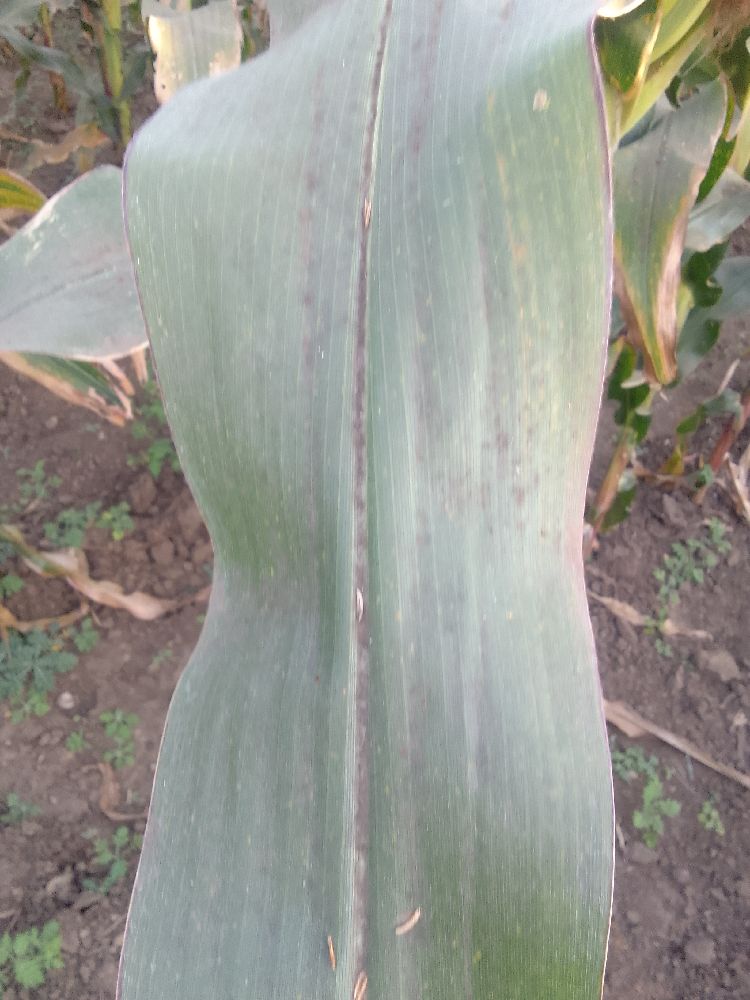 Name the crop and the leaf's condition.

maize, healthy
